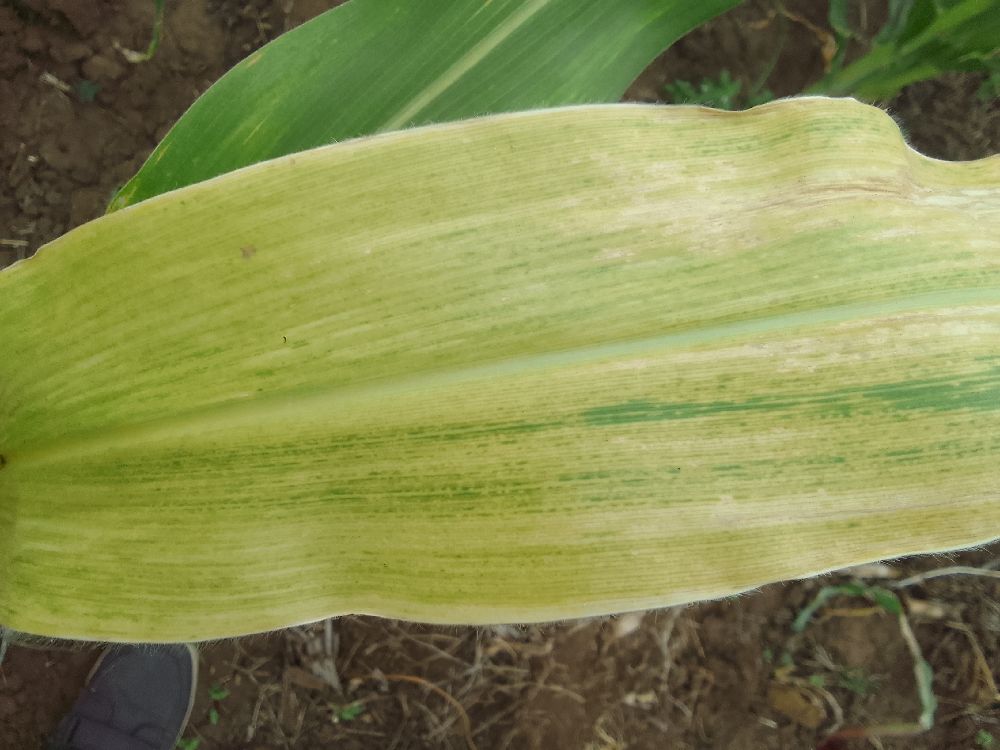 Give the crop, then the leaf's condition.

maize, maize lethal necrosis
